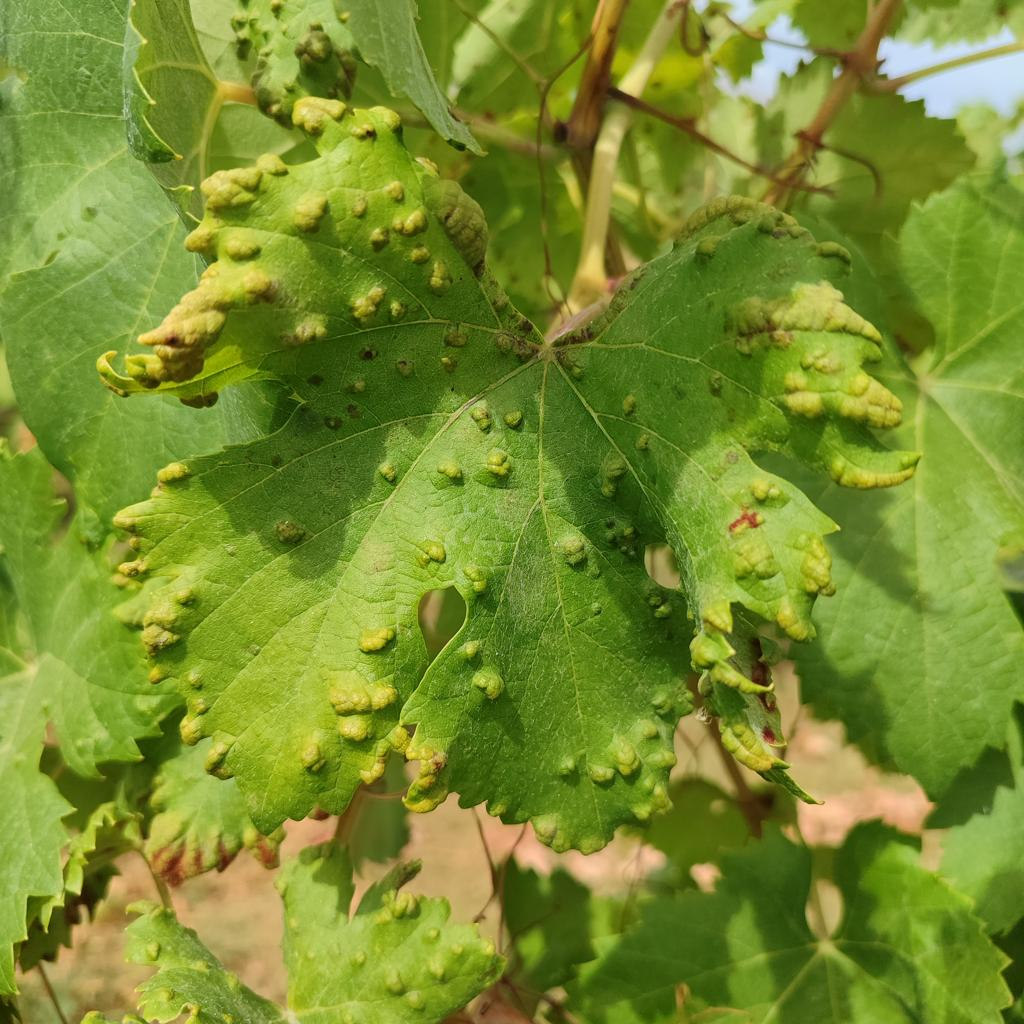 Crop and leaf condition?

grapevine, erineum mite
